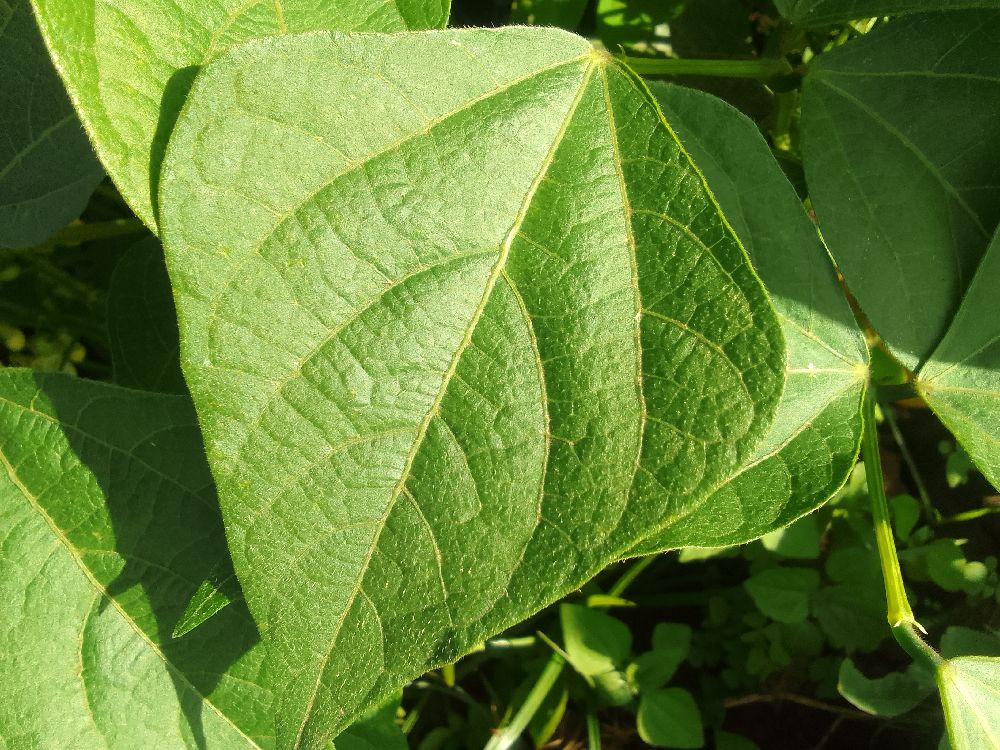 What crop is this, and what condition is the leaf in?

common bean, healthy
